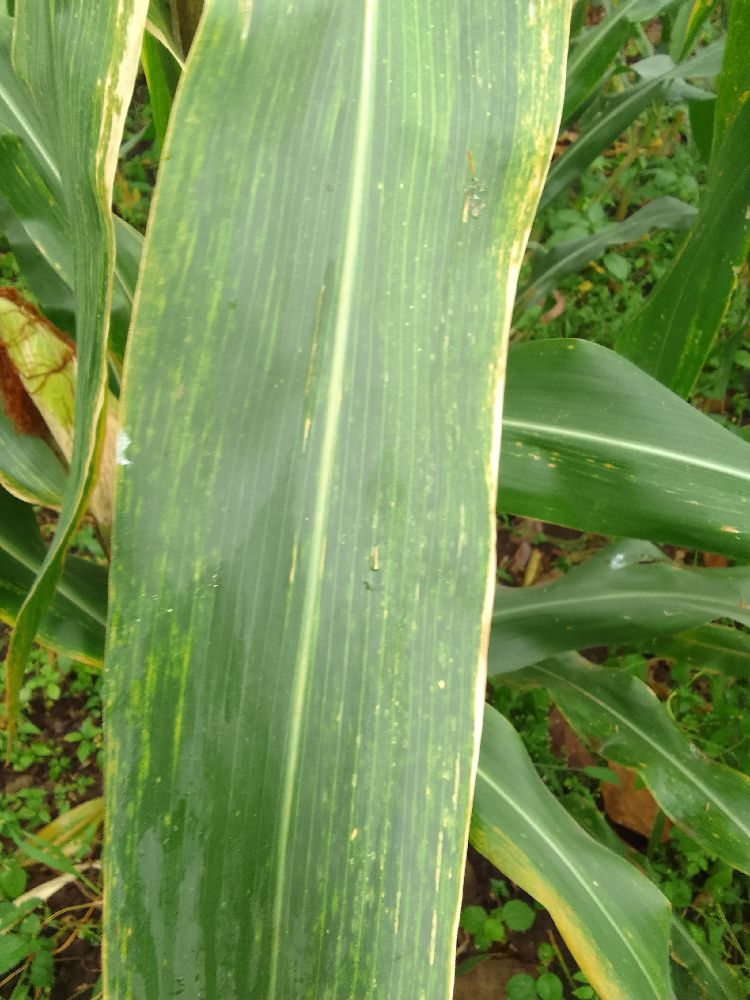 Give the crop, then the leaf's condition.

maize, maize lethal necrosis
